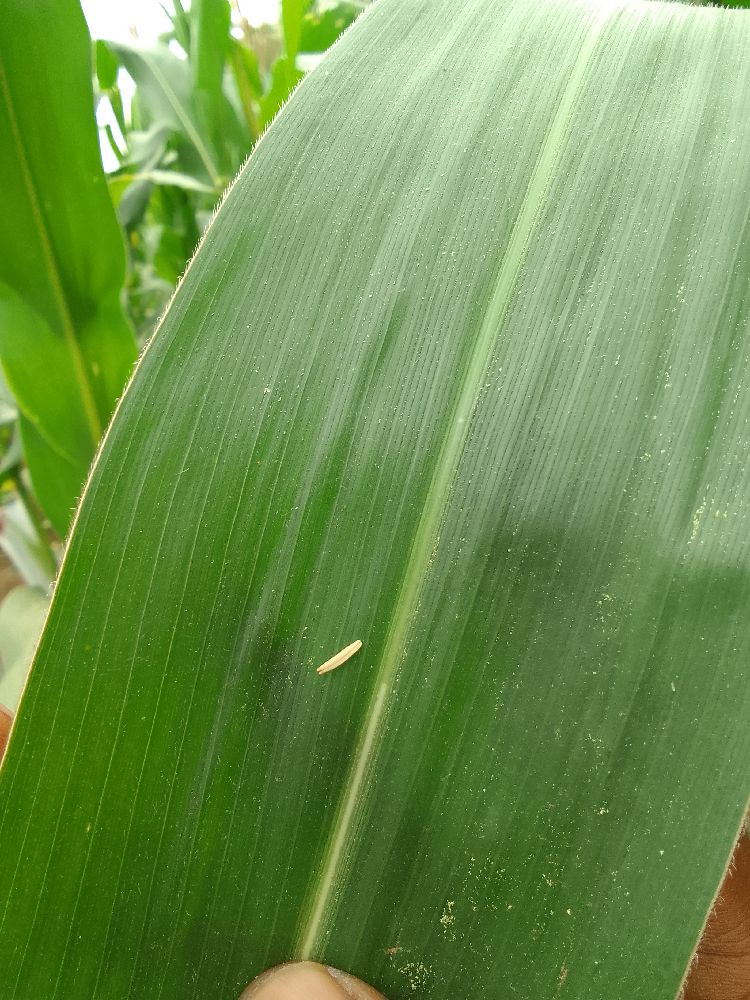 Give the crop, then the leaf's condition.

maize, healthy
